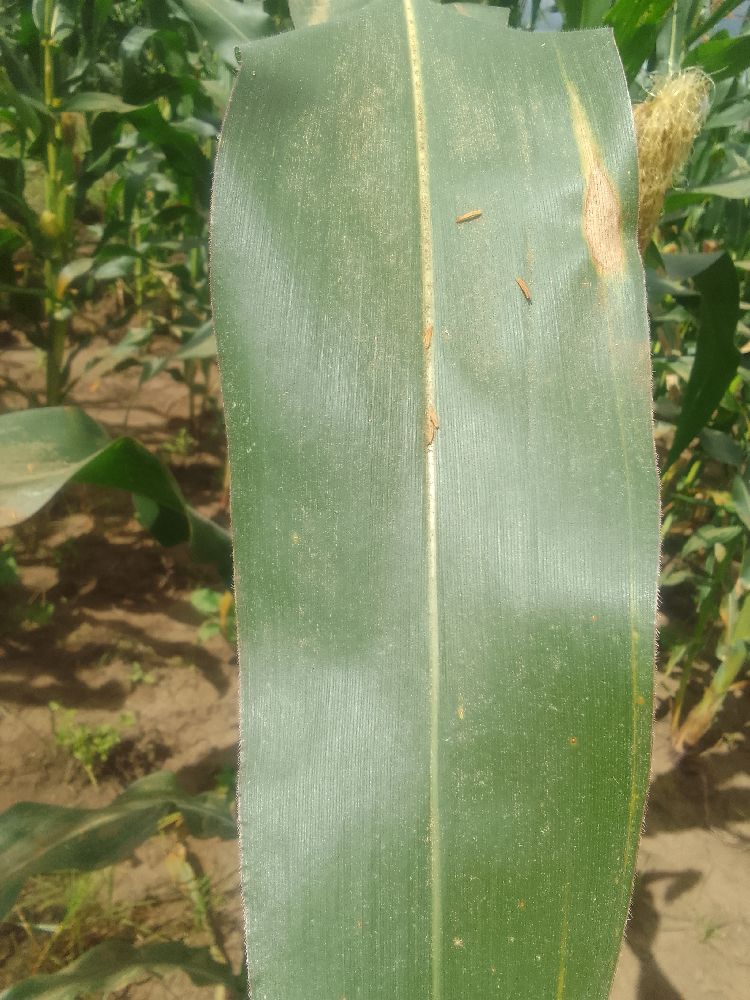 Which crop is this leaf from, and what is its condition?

maize, healthy
